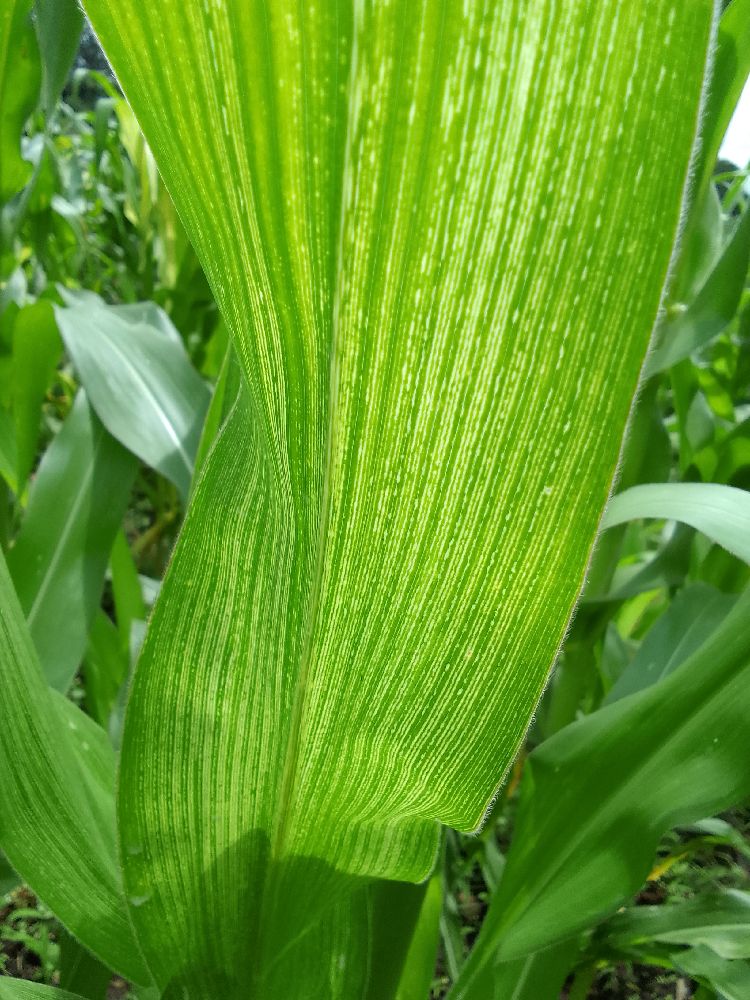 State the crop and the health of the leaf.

maize, maize streak virus
